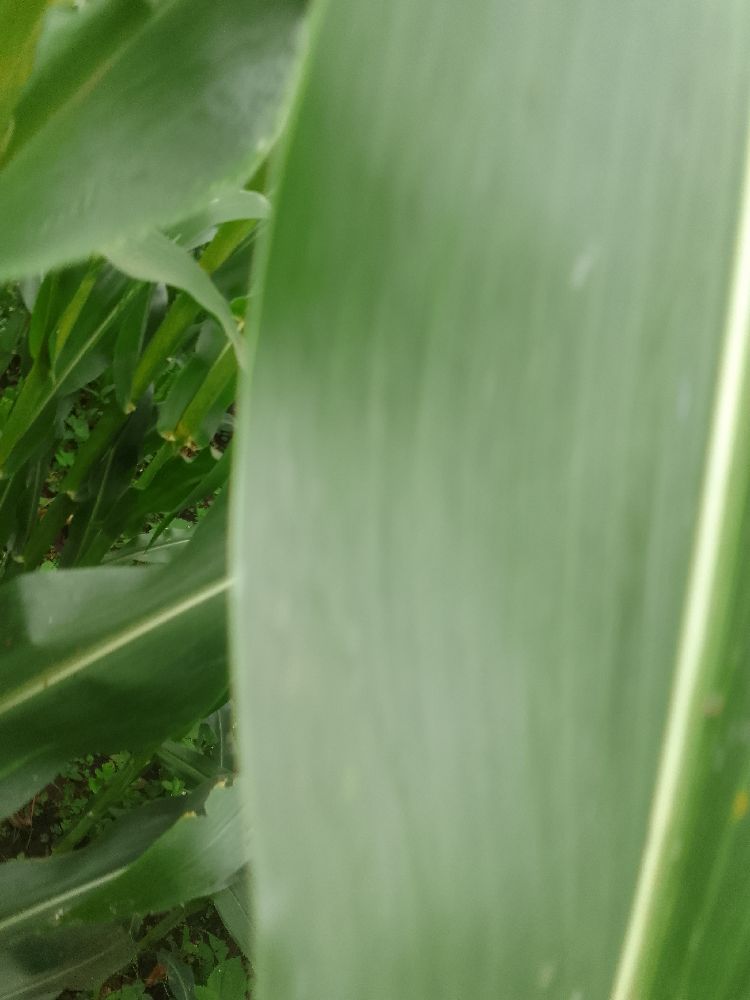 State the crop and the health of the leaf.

maize, healthy
